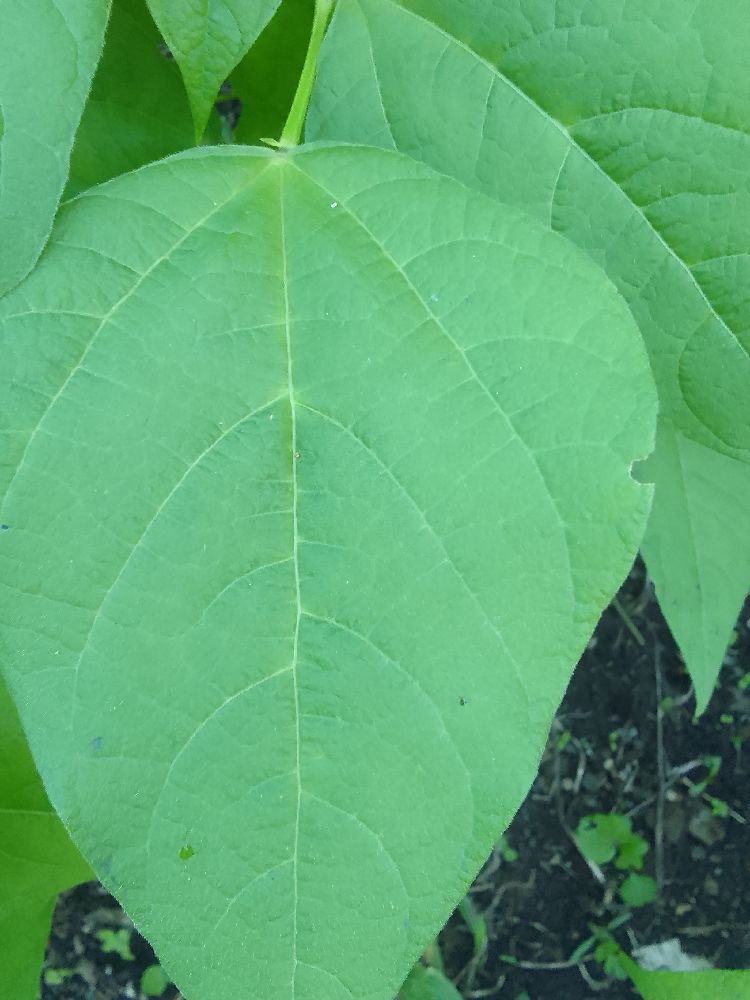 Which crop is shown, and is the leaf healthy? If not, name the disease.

common bean, healthy
